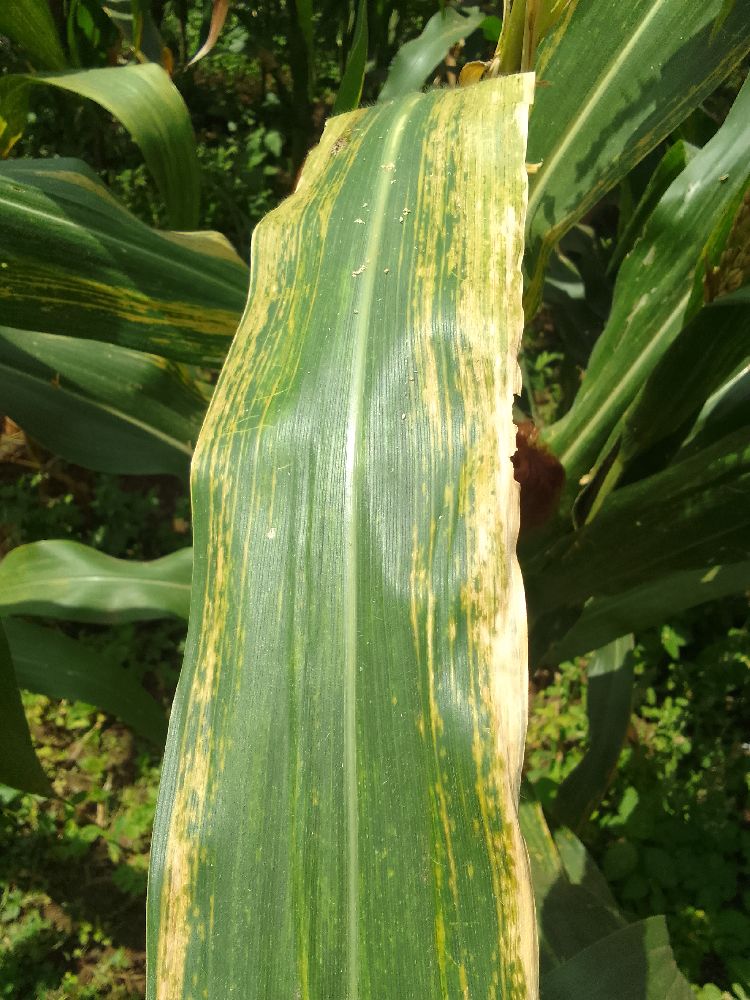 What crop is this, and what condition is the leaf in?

maize, maize lethal necrosis
